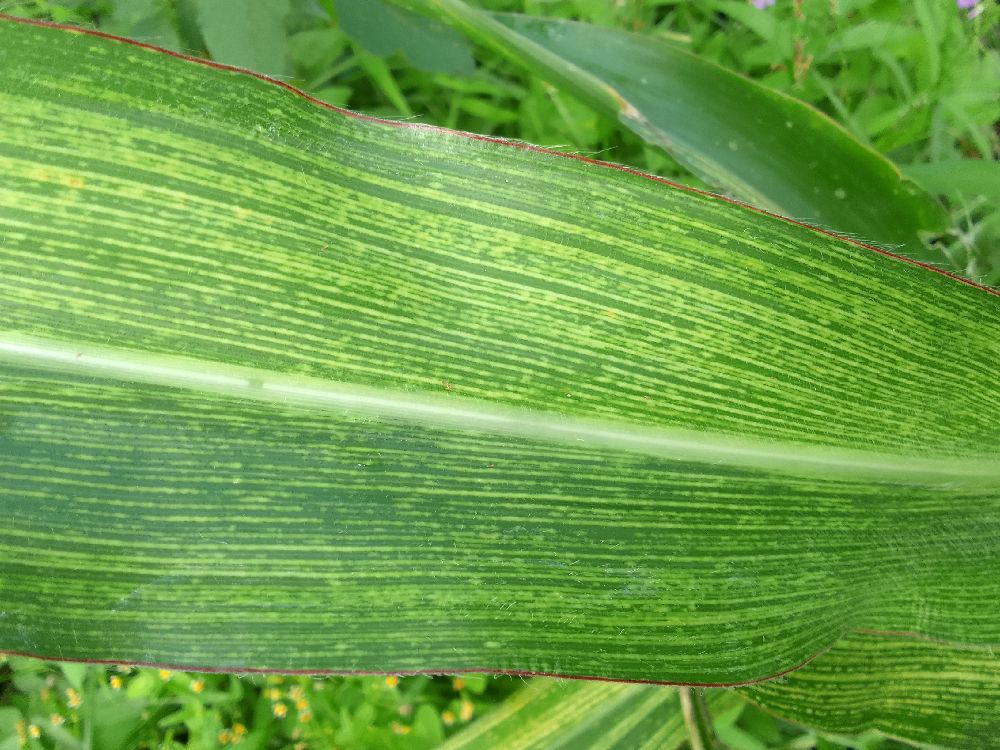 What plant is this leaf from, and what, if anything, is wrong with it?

maize, maize streak virus
